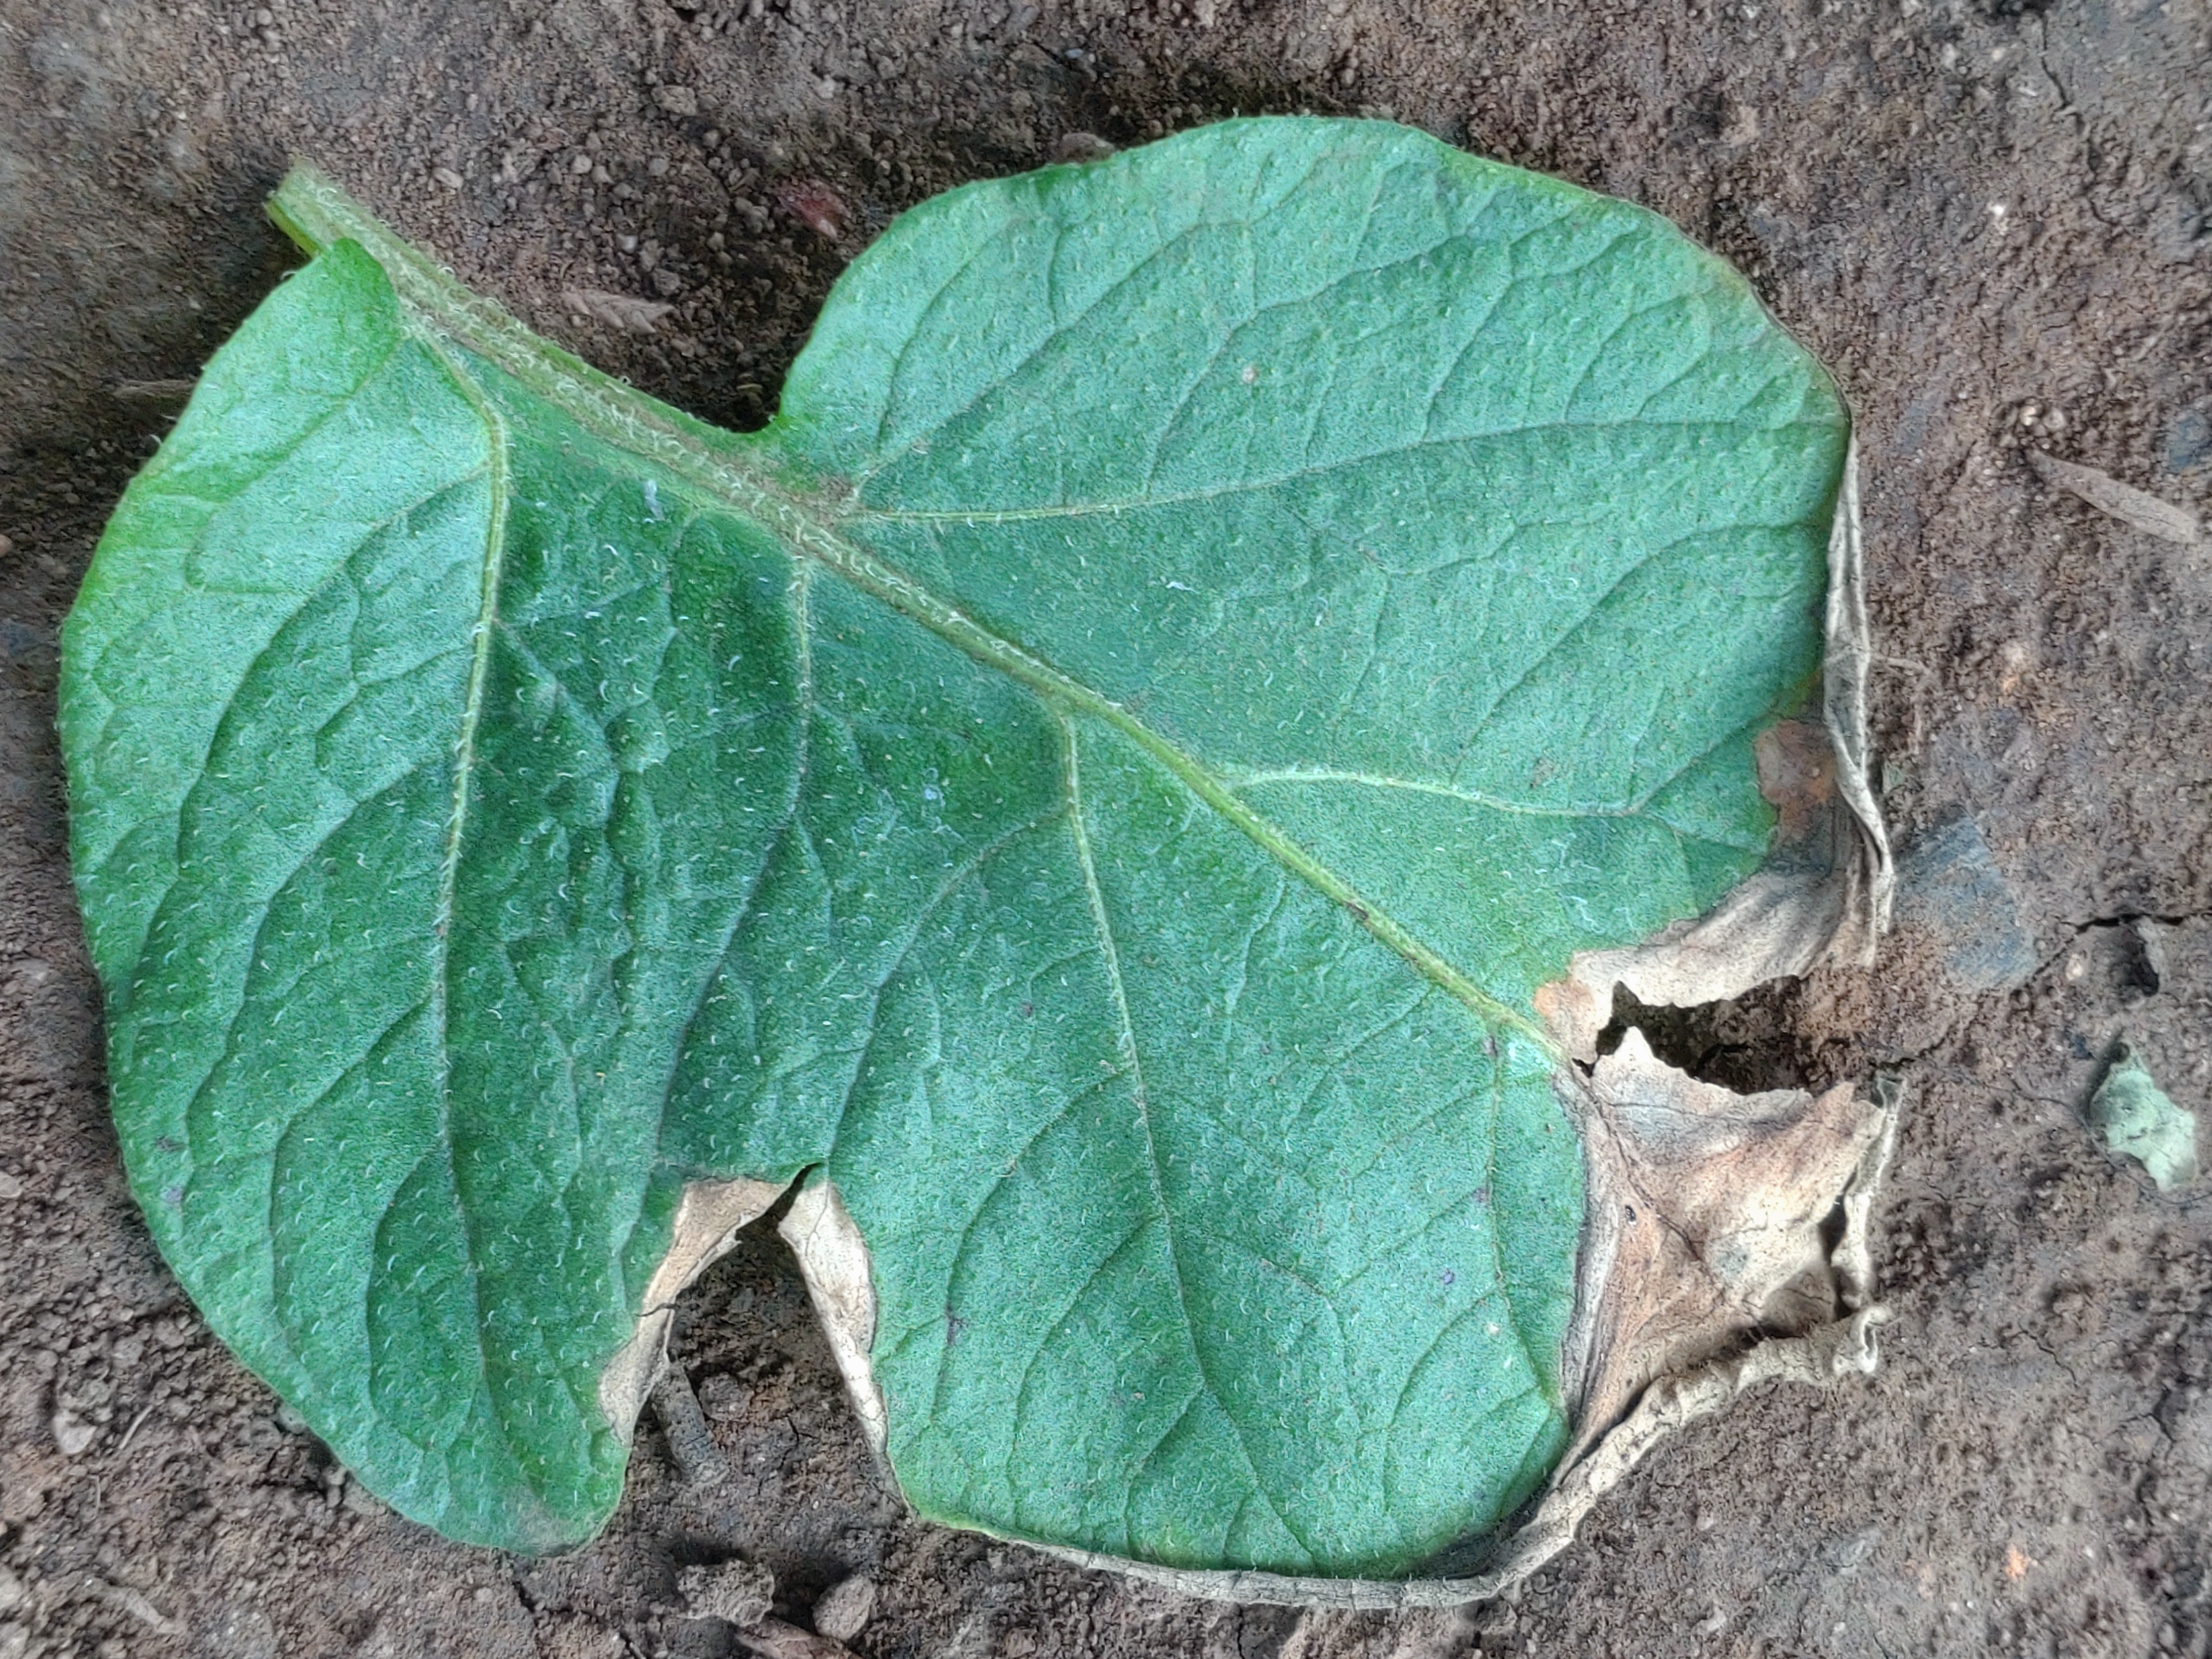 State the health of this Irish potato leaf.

early blight
